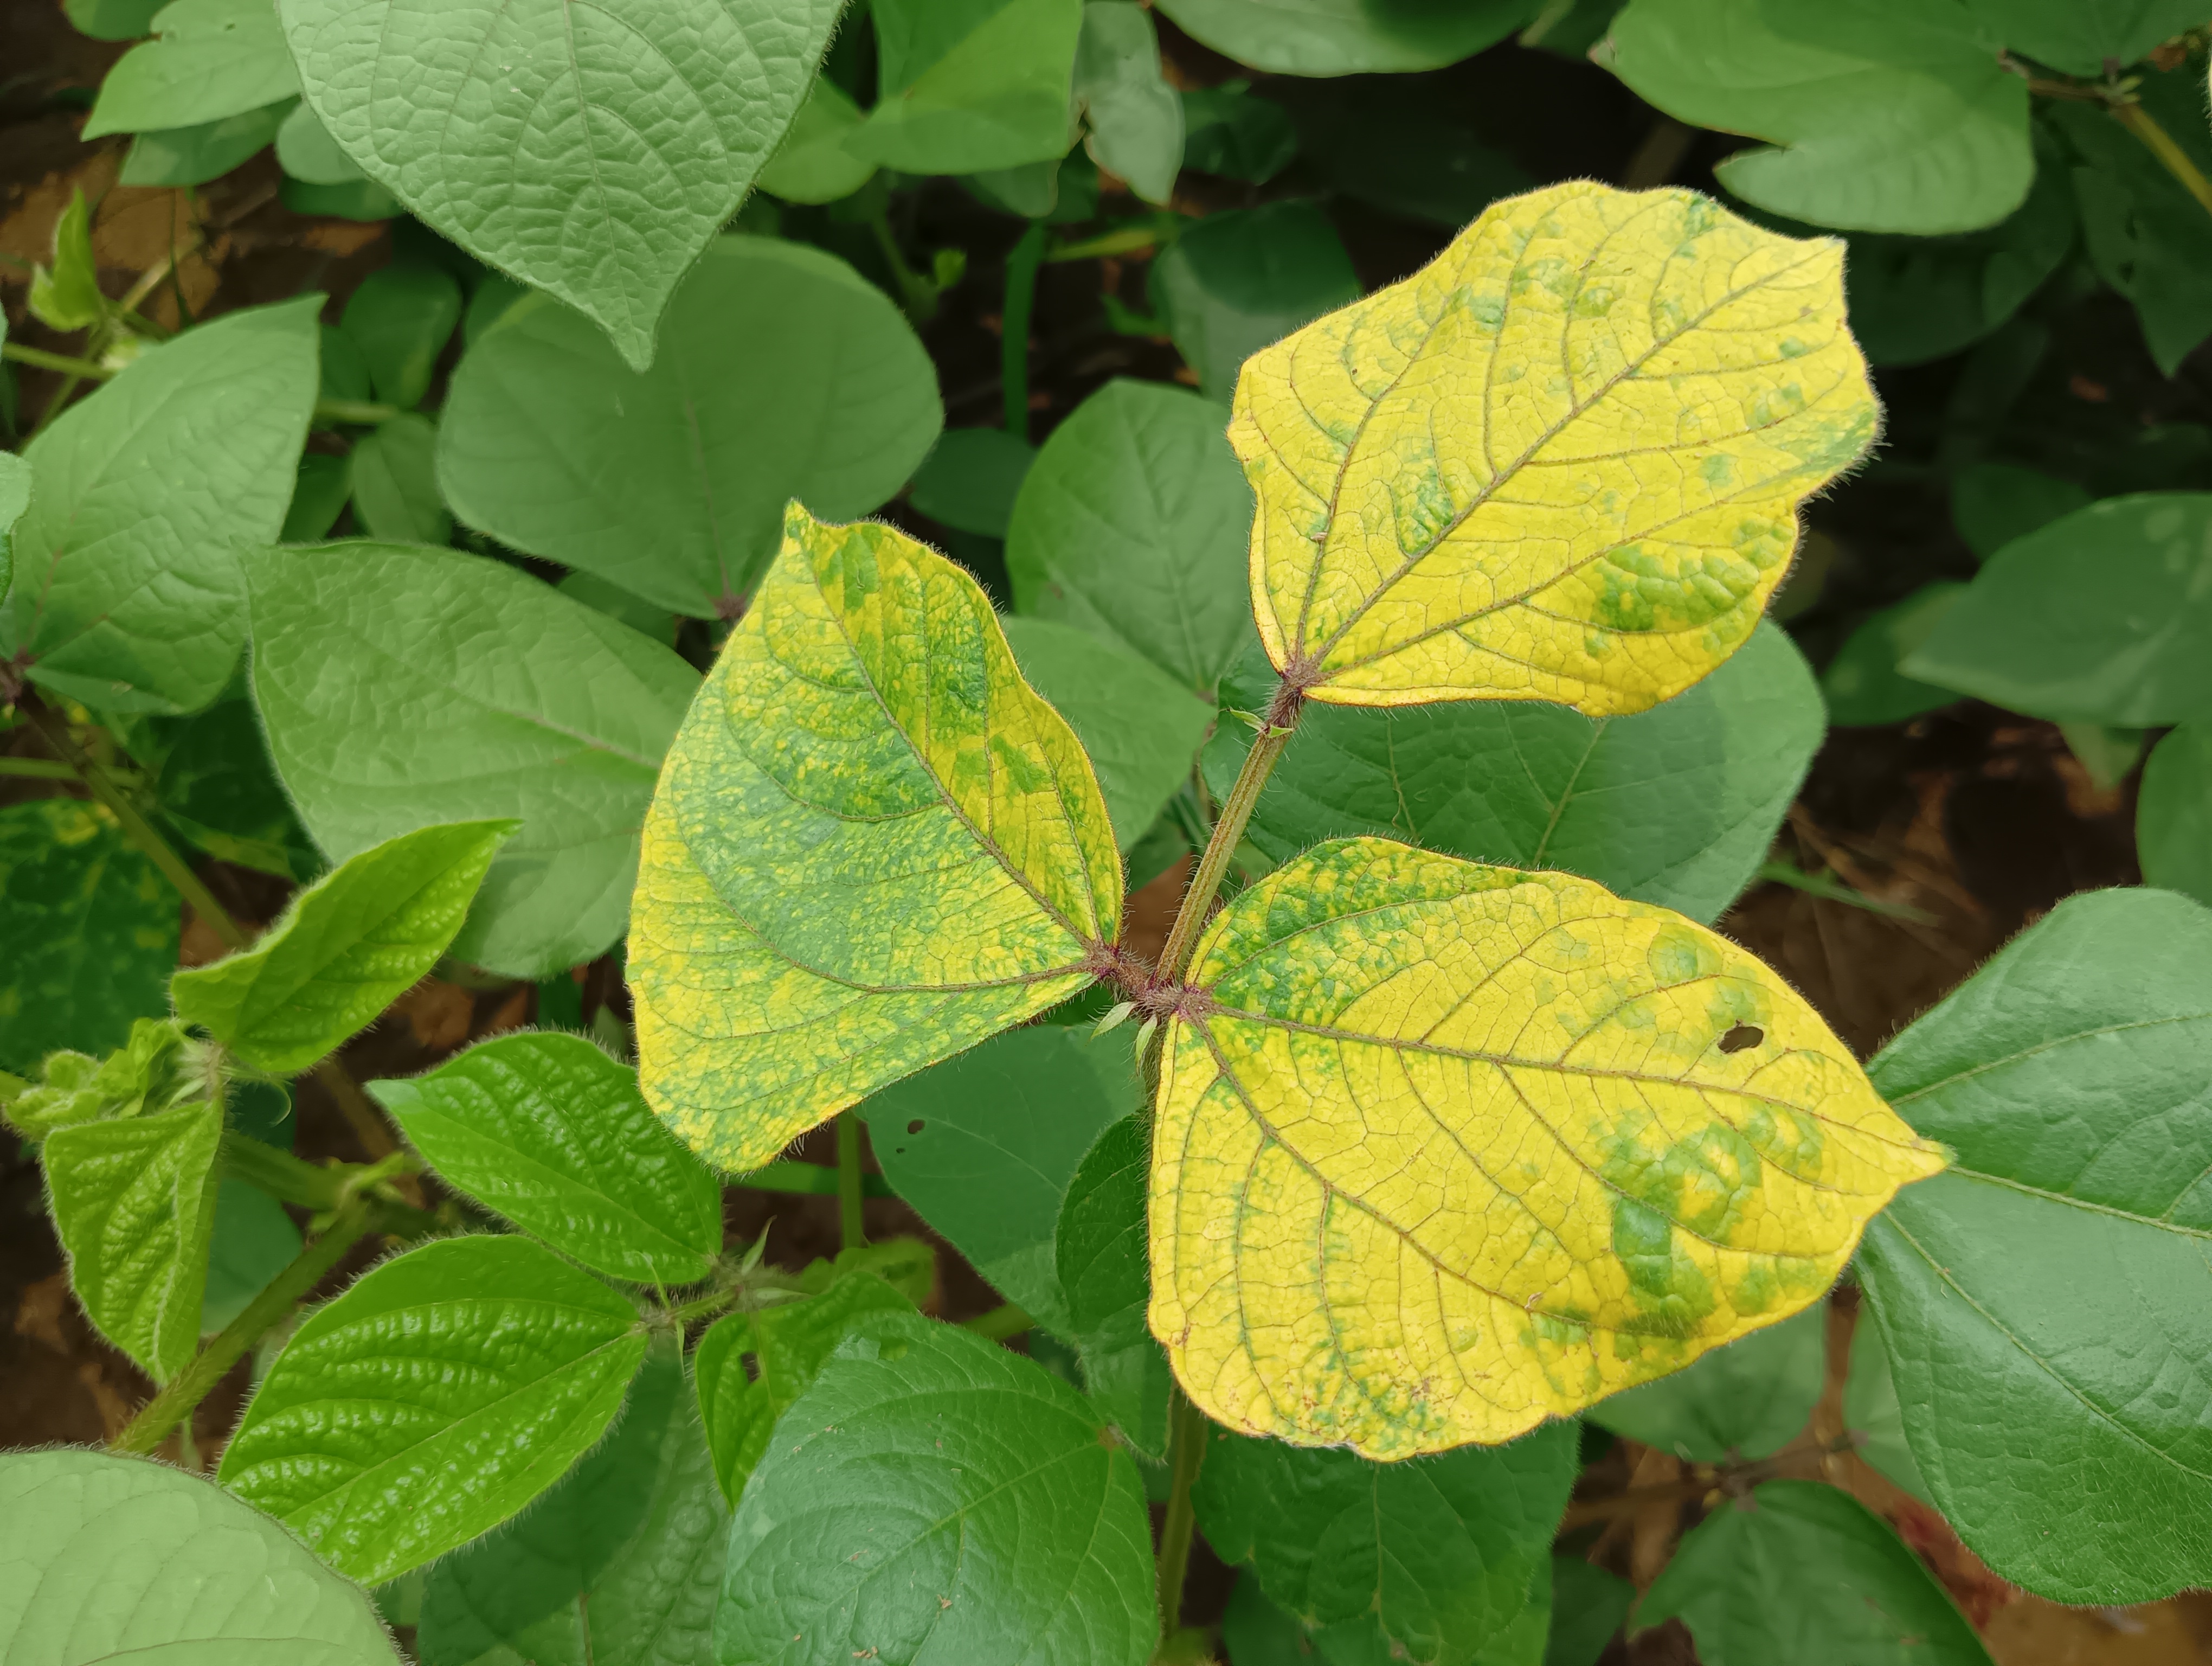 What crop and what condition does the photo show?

mungbean, yellow mosaic
